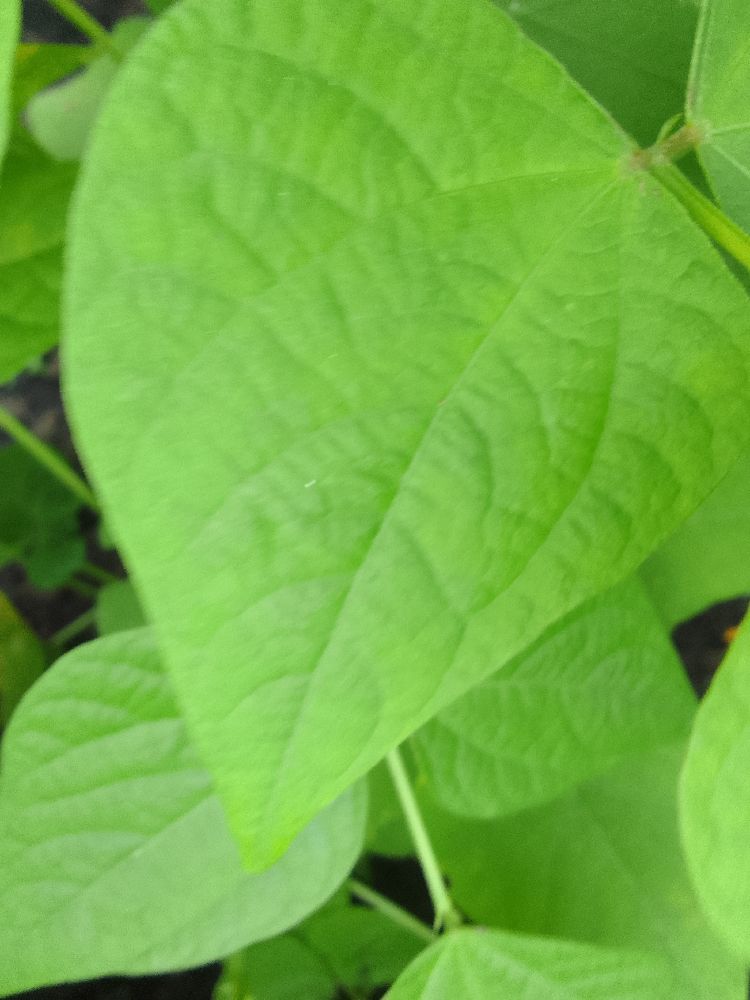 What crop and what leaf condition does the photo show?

common bean, healthy
